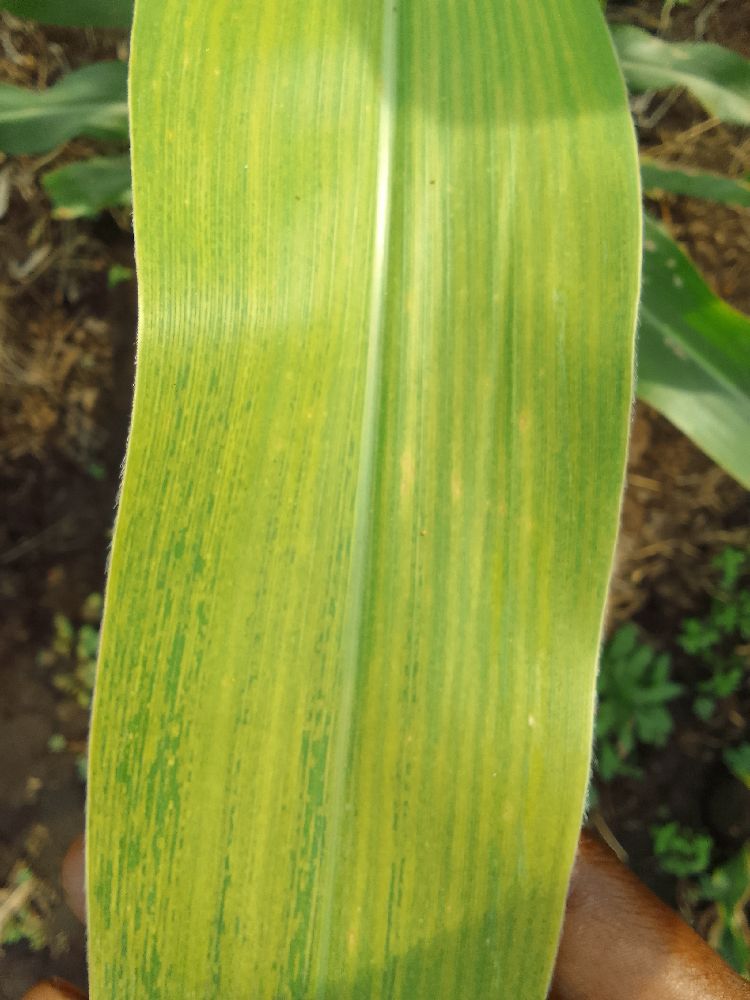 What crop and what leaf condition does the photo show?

maize, maize lethal necrosis
